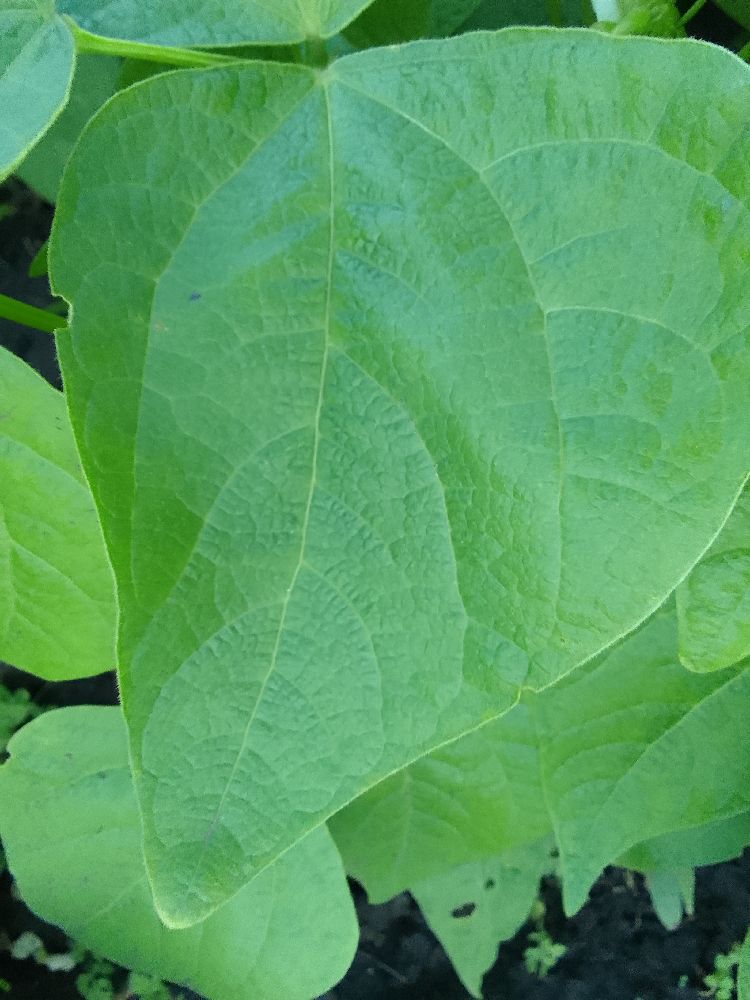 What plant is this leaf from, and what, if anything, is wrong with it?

common bean, healthy
